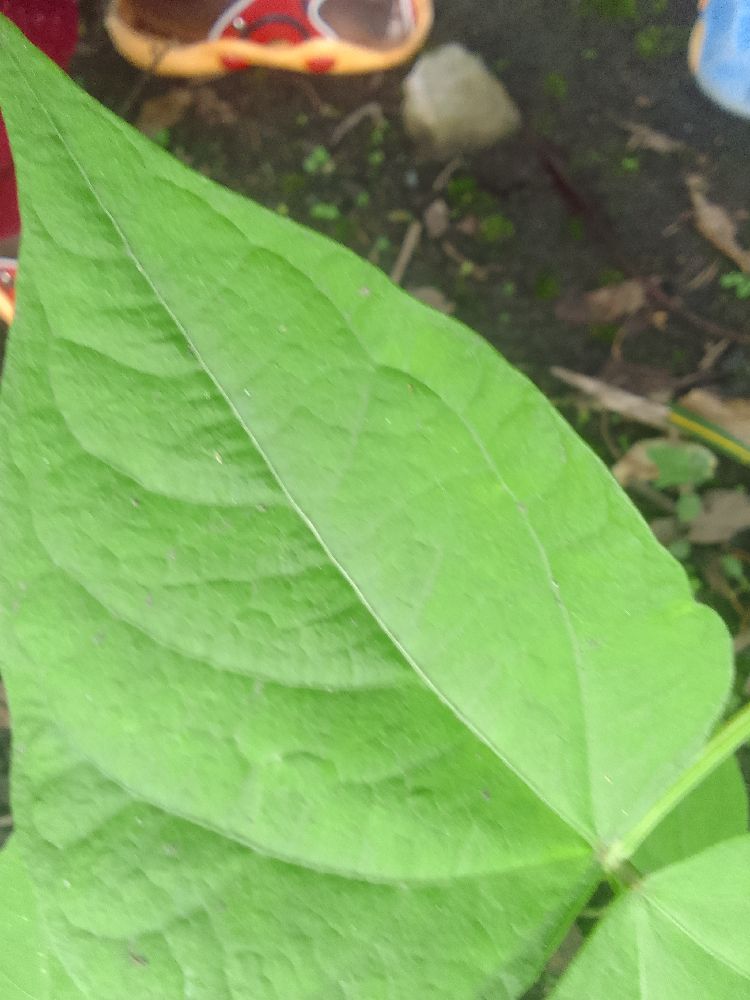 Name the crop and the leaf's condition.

common bean, healthy
